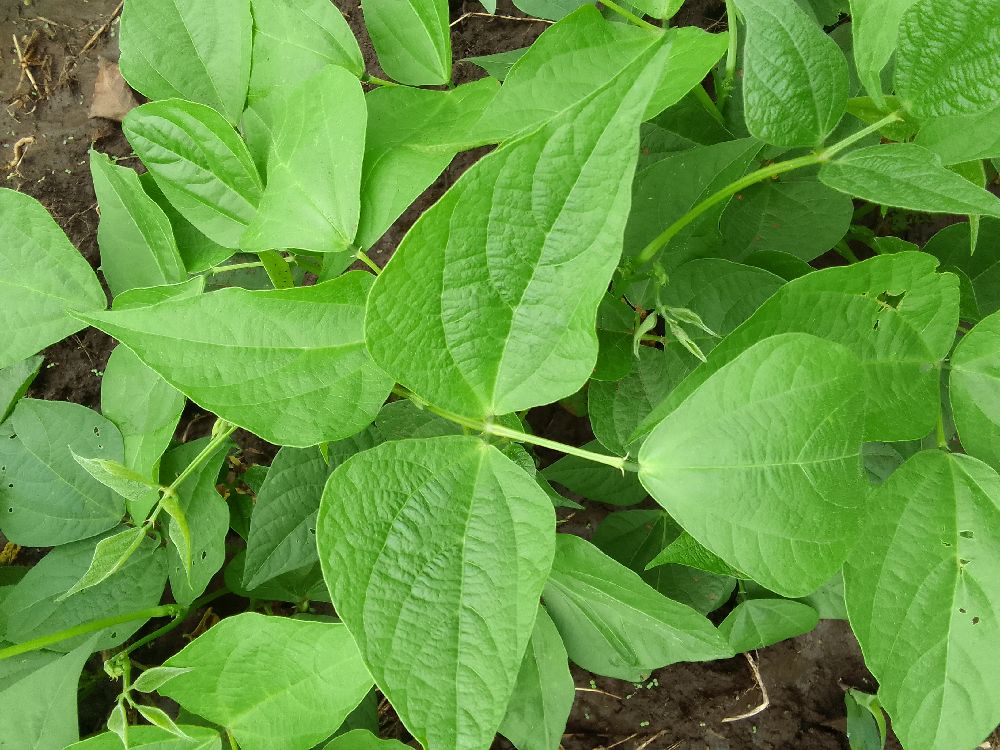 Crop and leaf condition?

common bean, healthy
